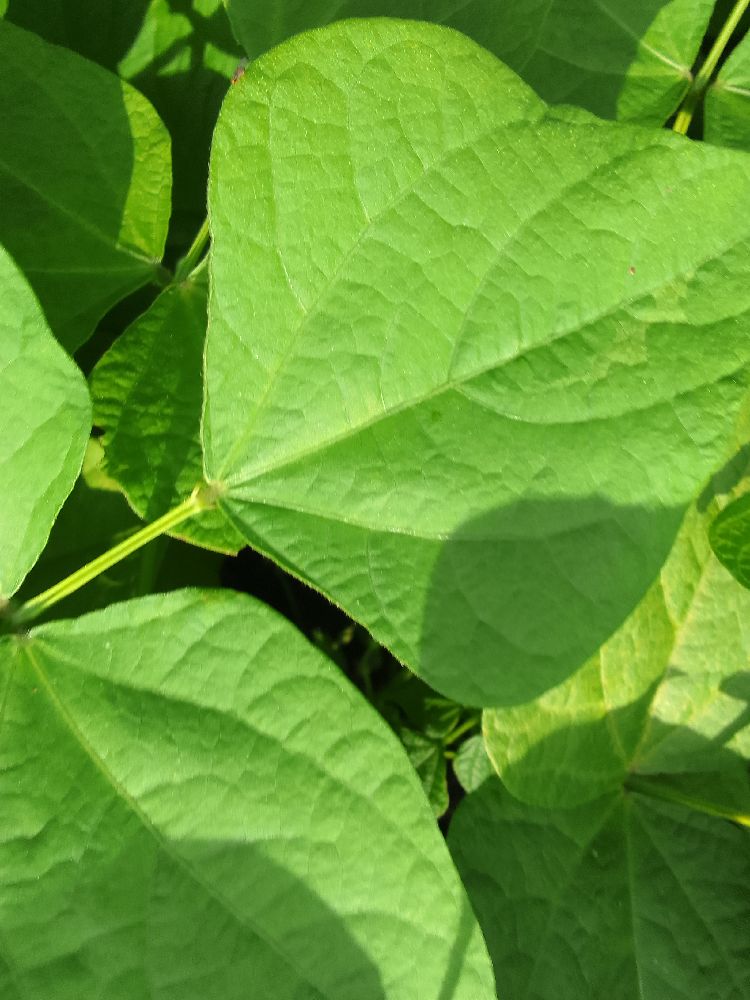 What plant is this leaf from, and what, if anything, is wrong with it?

common bean, healthy
